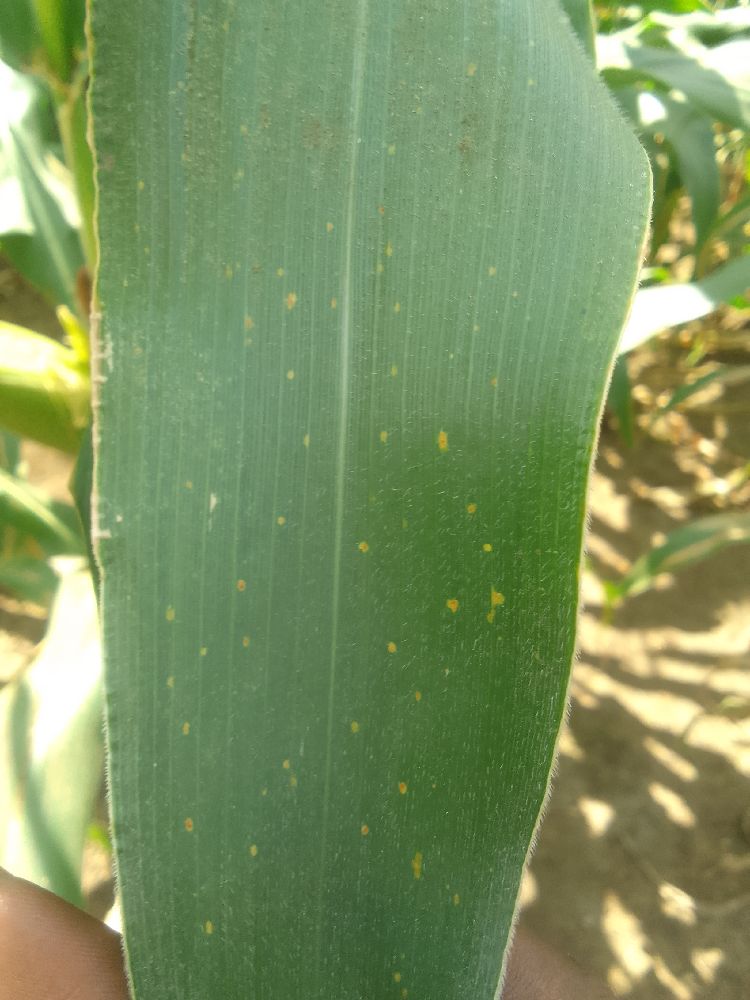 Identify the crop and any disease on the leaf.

maize, healthy
